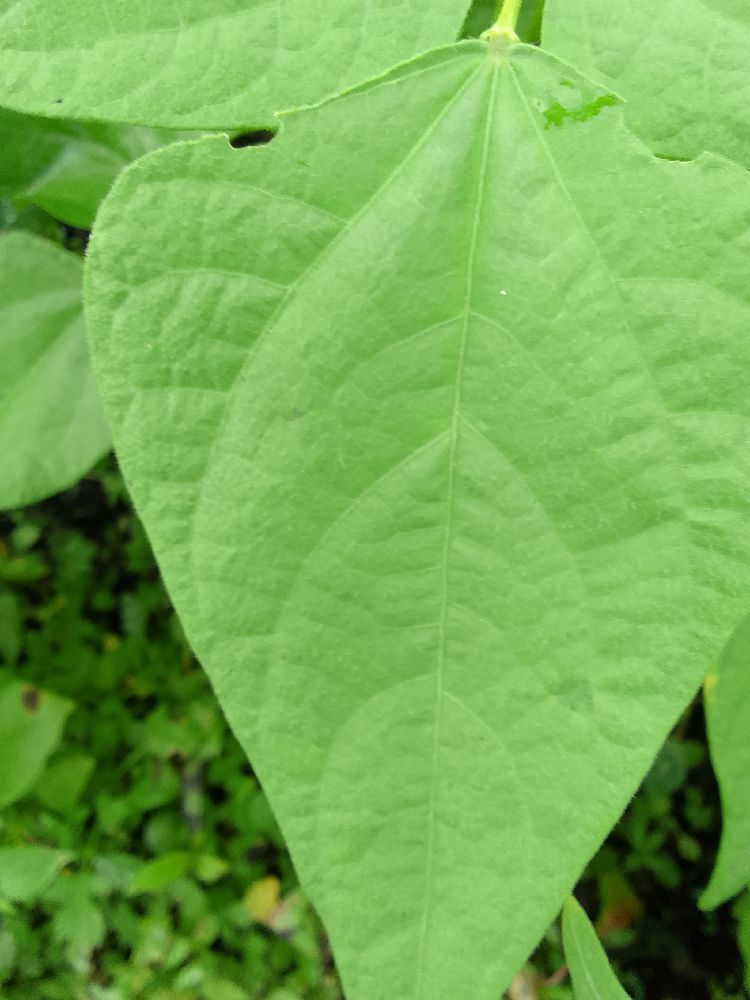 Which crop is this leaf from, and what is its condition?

common bean, healthy
